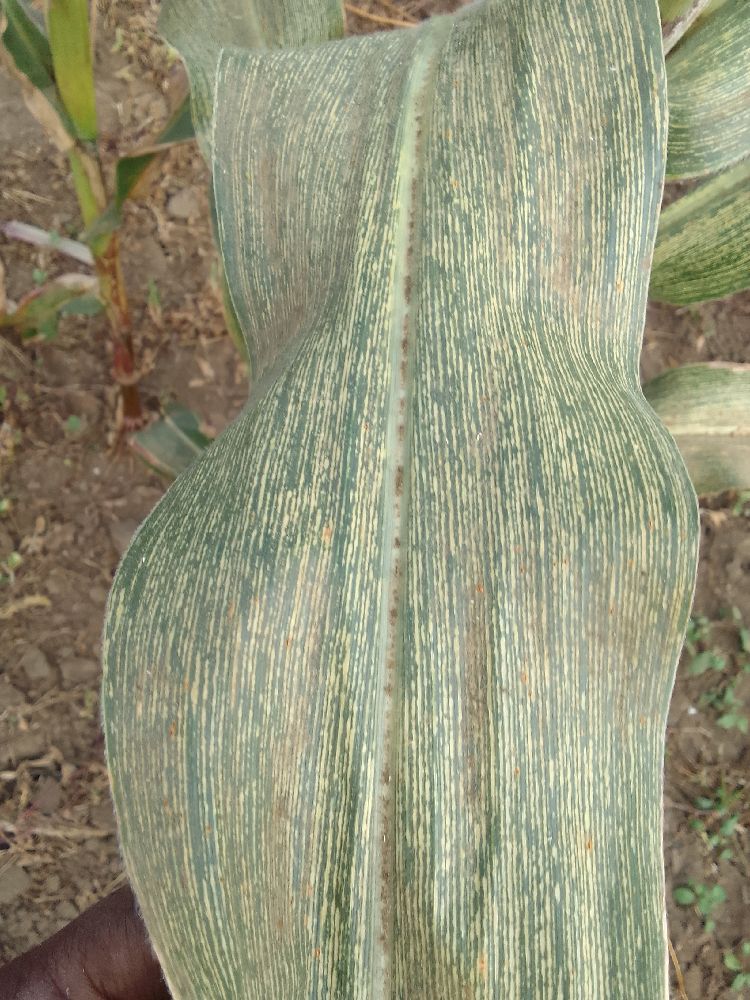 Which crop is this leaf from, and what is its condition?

maize, healthy
